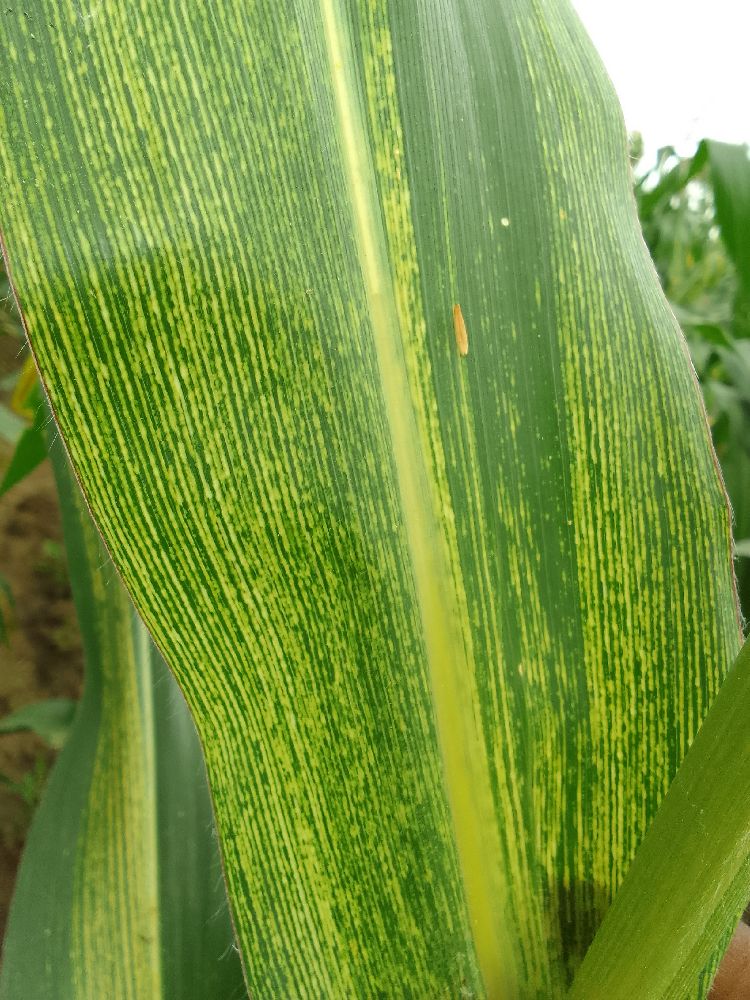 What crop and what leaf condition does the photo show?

maize, maize streak virus
